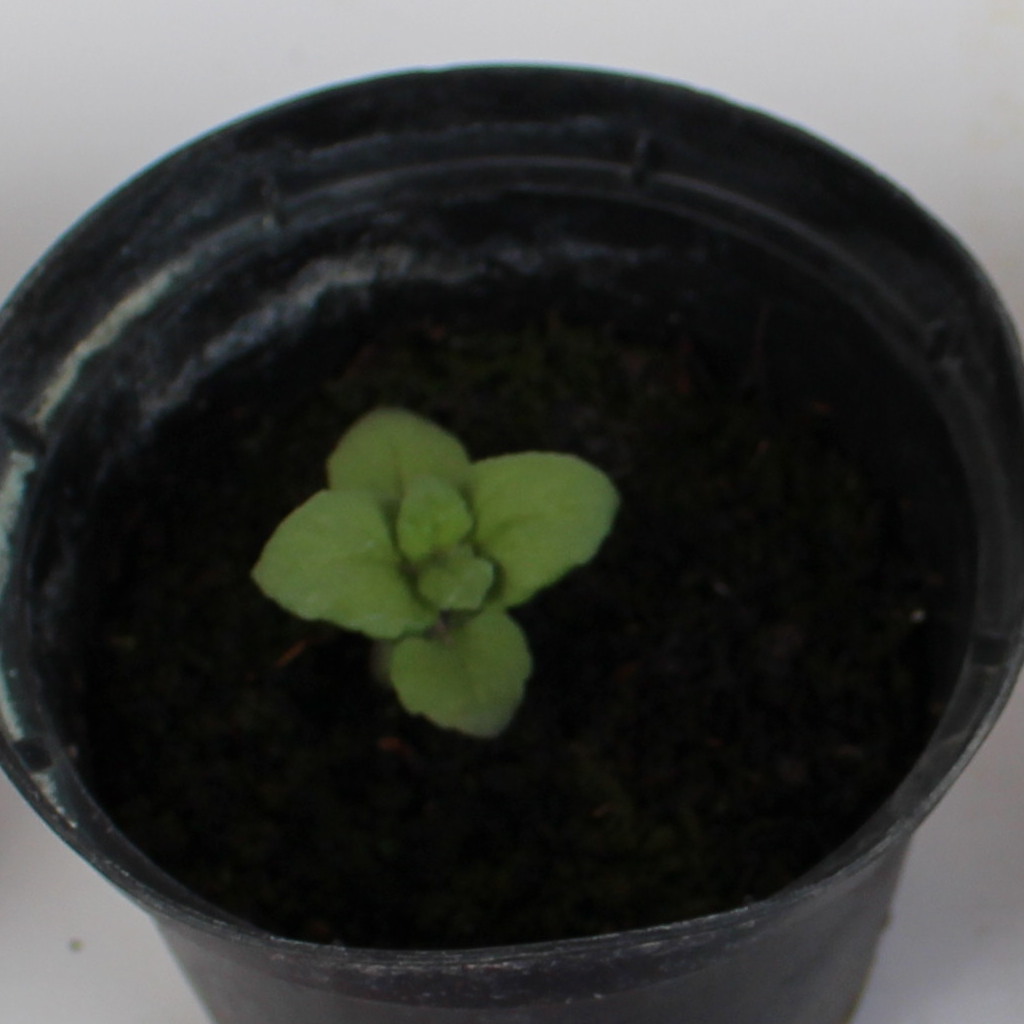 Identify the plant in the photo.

Veronica persica
